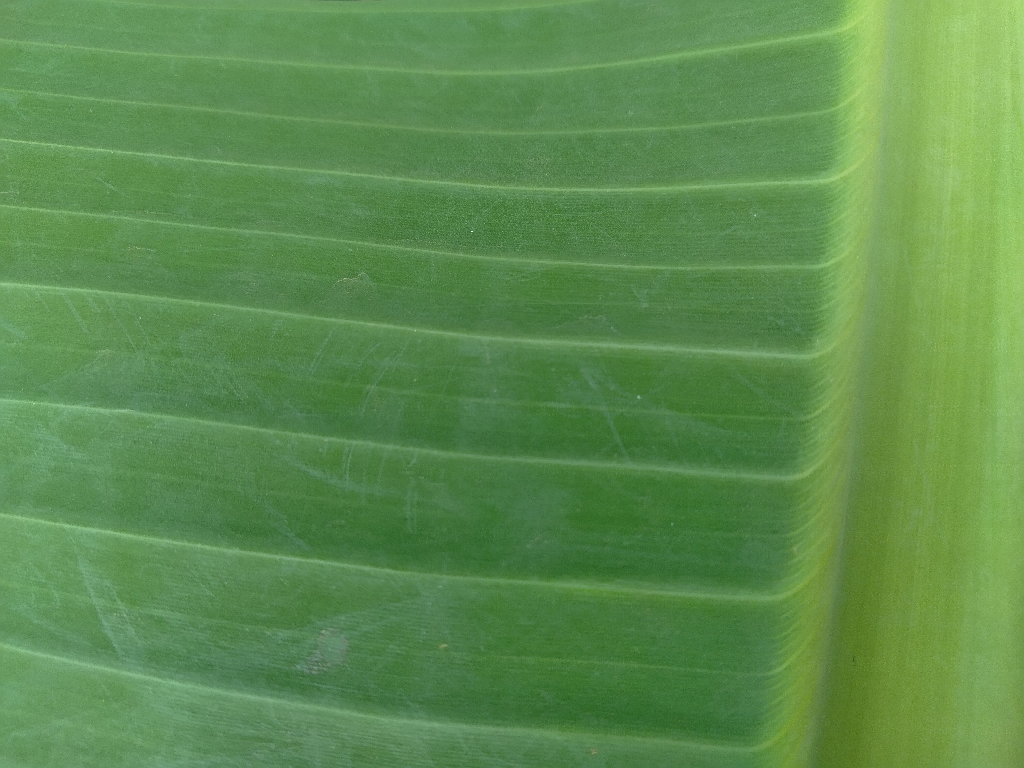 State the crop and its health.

banana, healthy
